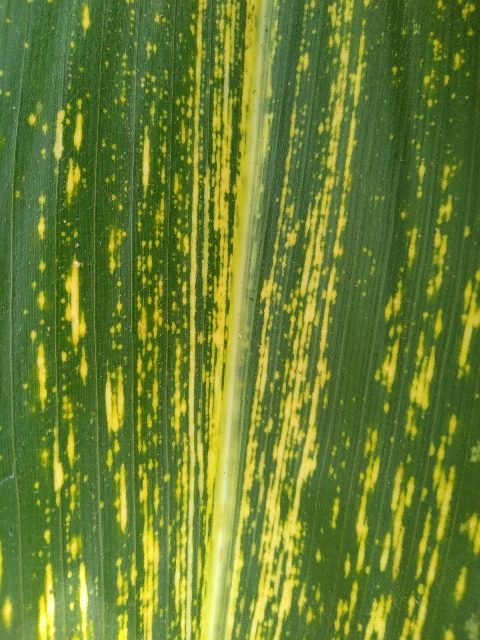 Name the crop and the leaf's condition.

maize, maize streak virus
